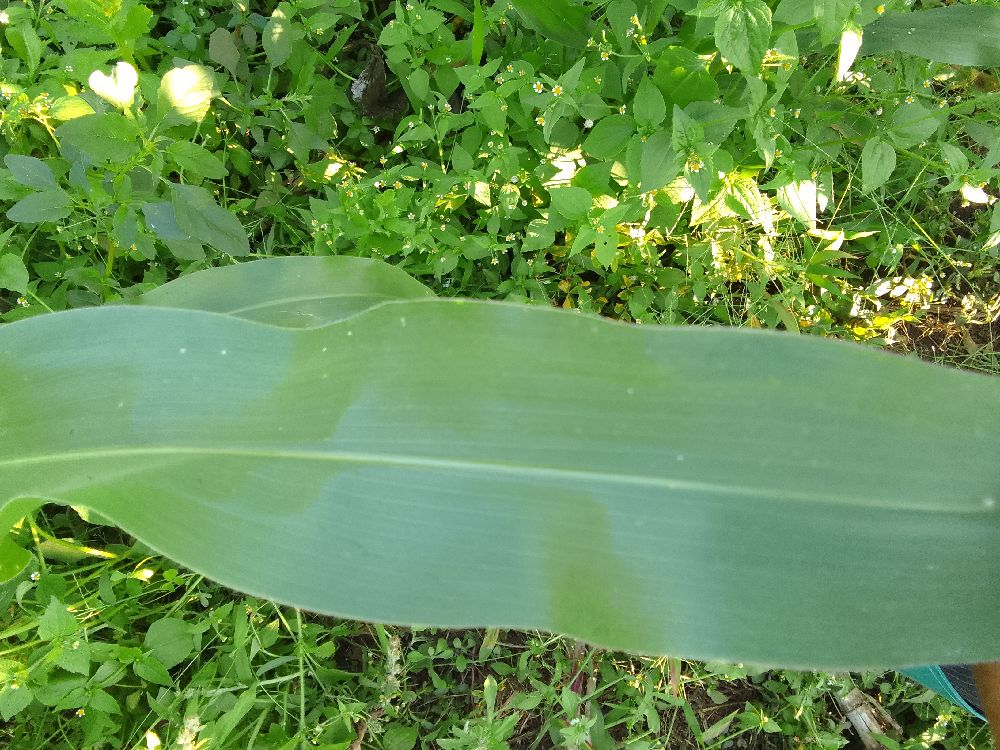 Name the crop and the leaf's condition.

maize, healthy
